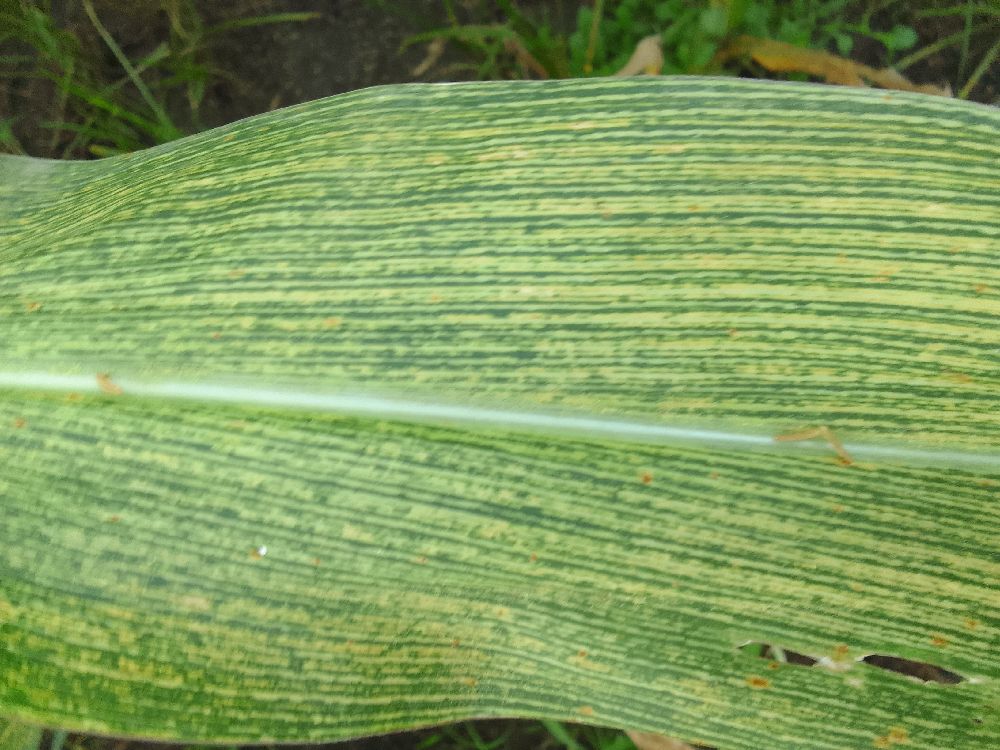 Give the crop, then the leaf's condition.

maize, maize streak virus
